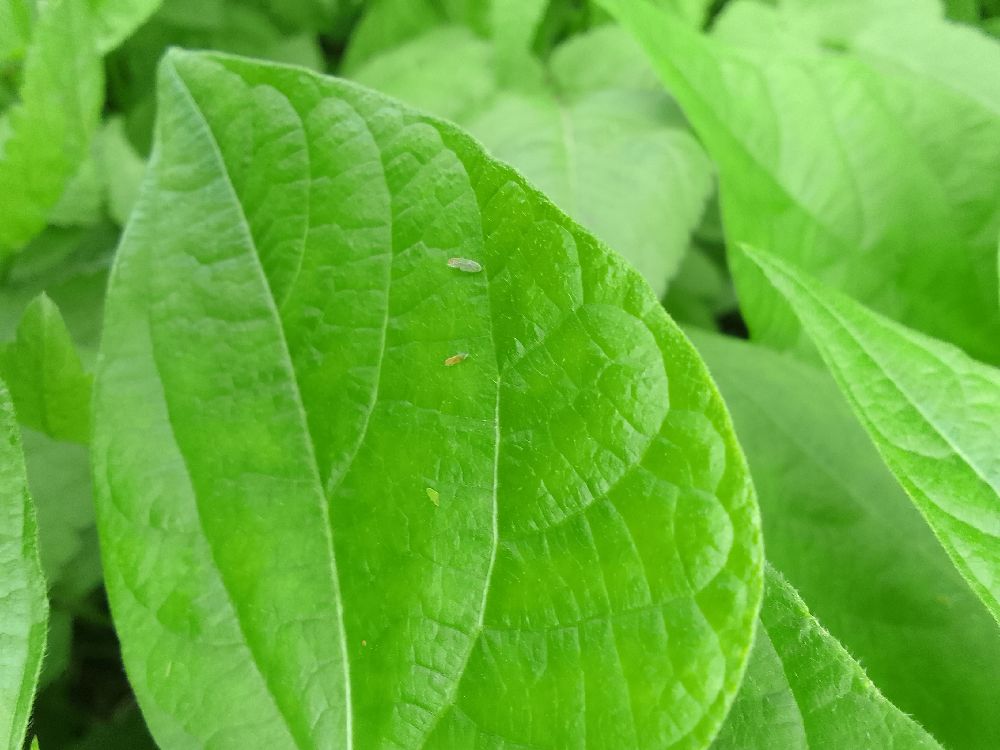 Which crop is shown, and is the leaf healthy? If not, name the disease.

common bean, healthy
